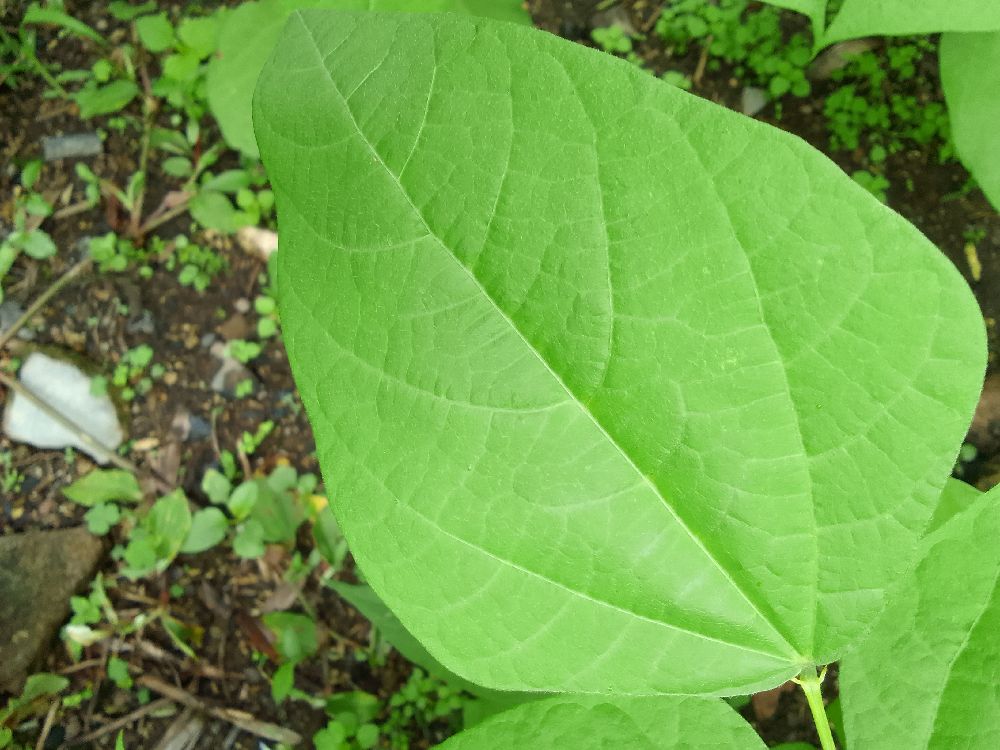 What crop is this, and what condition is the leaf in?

common bean, healthy
